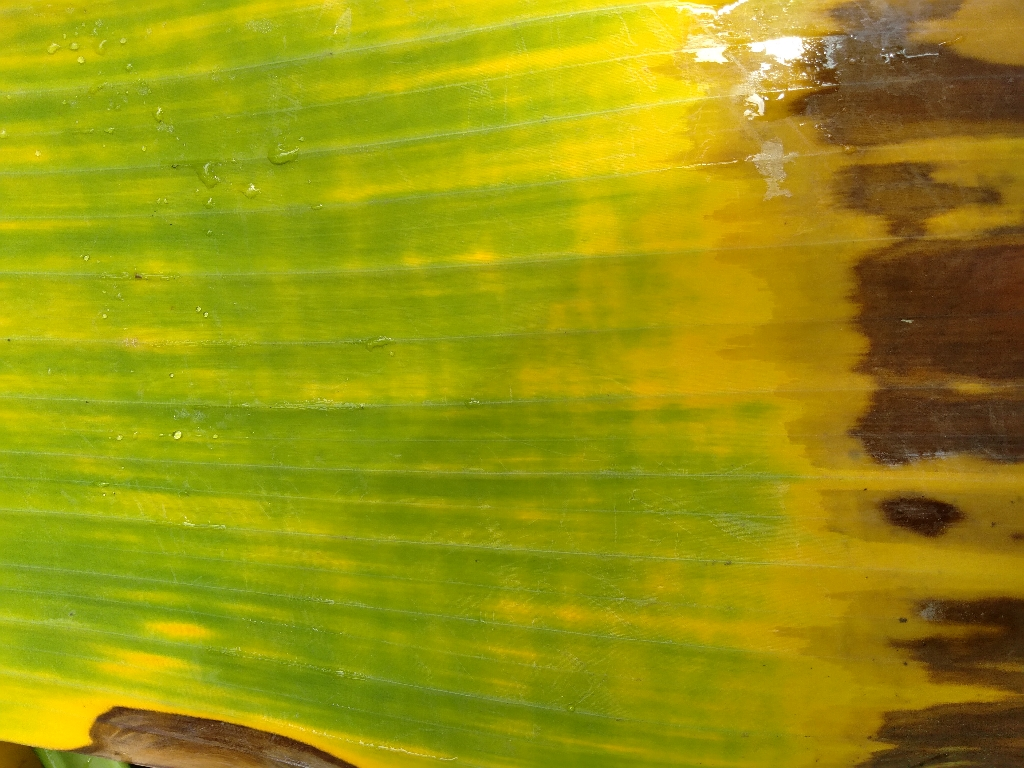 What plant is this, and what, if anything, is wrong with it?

banana, fusarium wilt race 1
